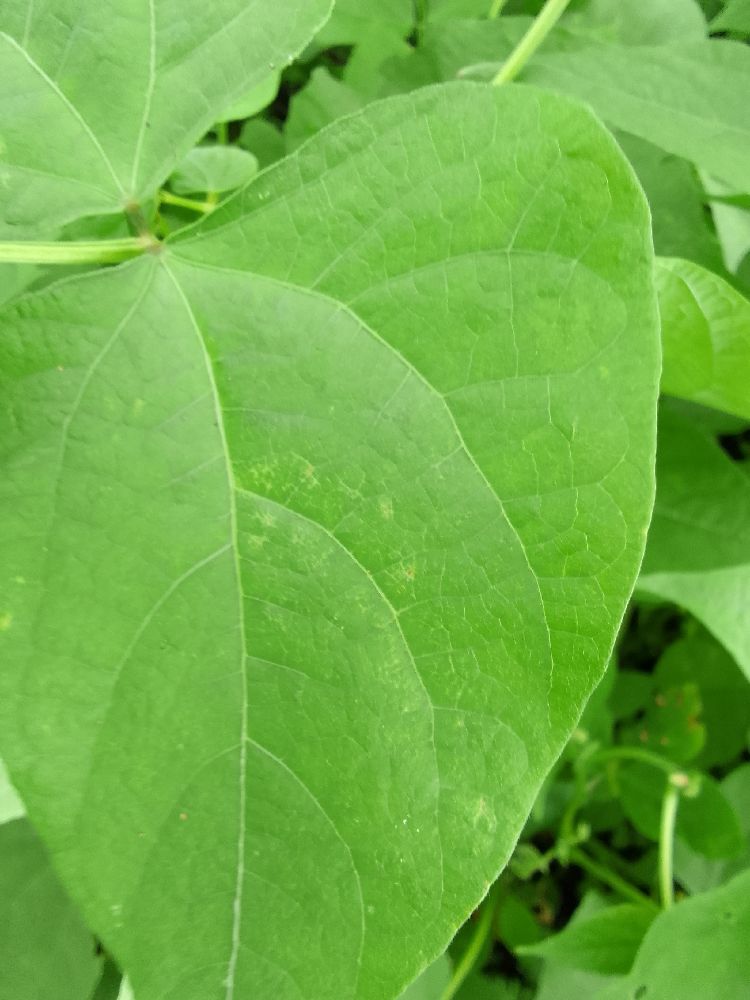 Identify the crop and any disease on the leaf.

common bean, healthy
